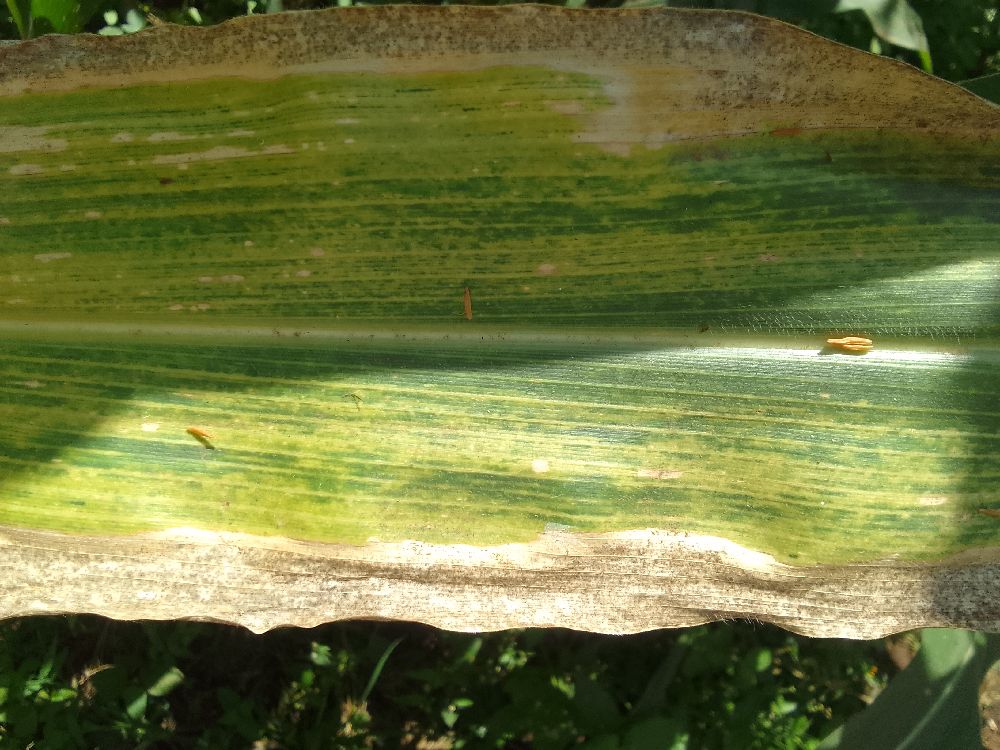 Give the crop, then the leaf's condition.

maize, maize lethal necrosis
